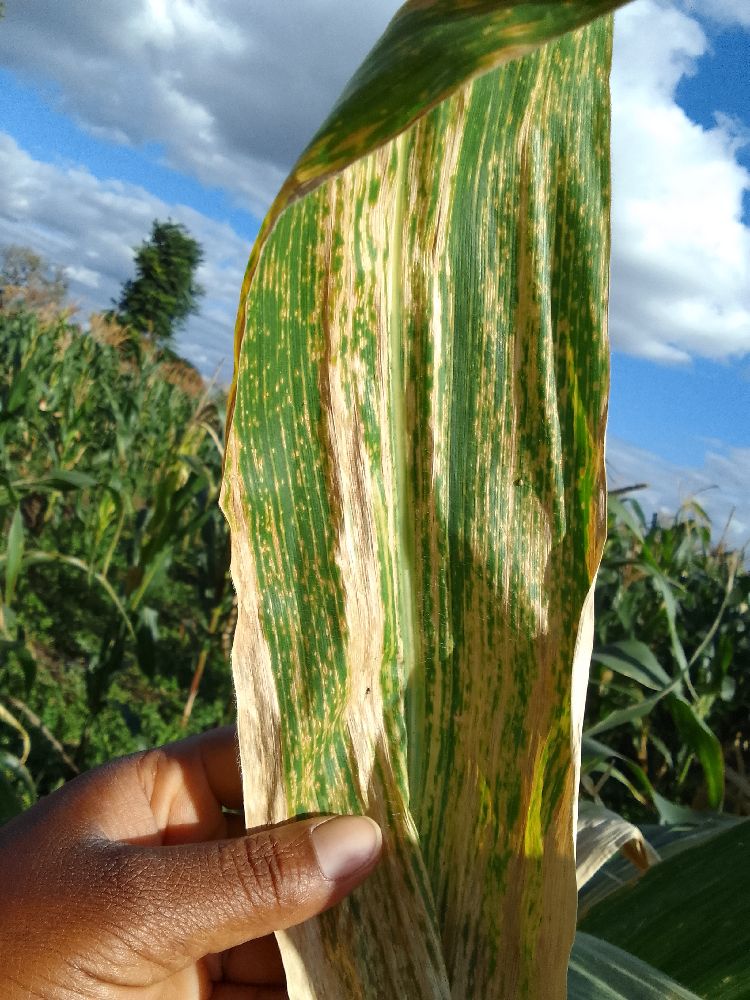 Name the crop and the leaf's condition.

maize, maize lethal necrosis
